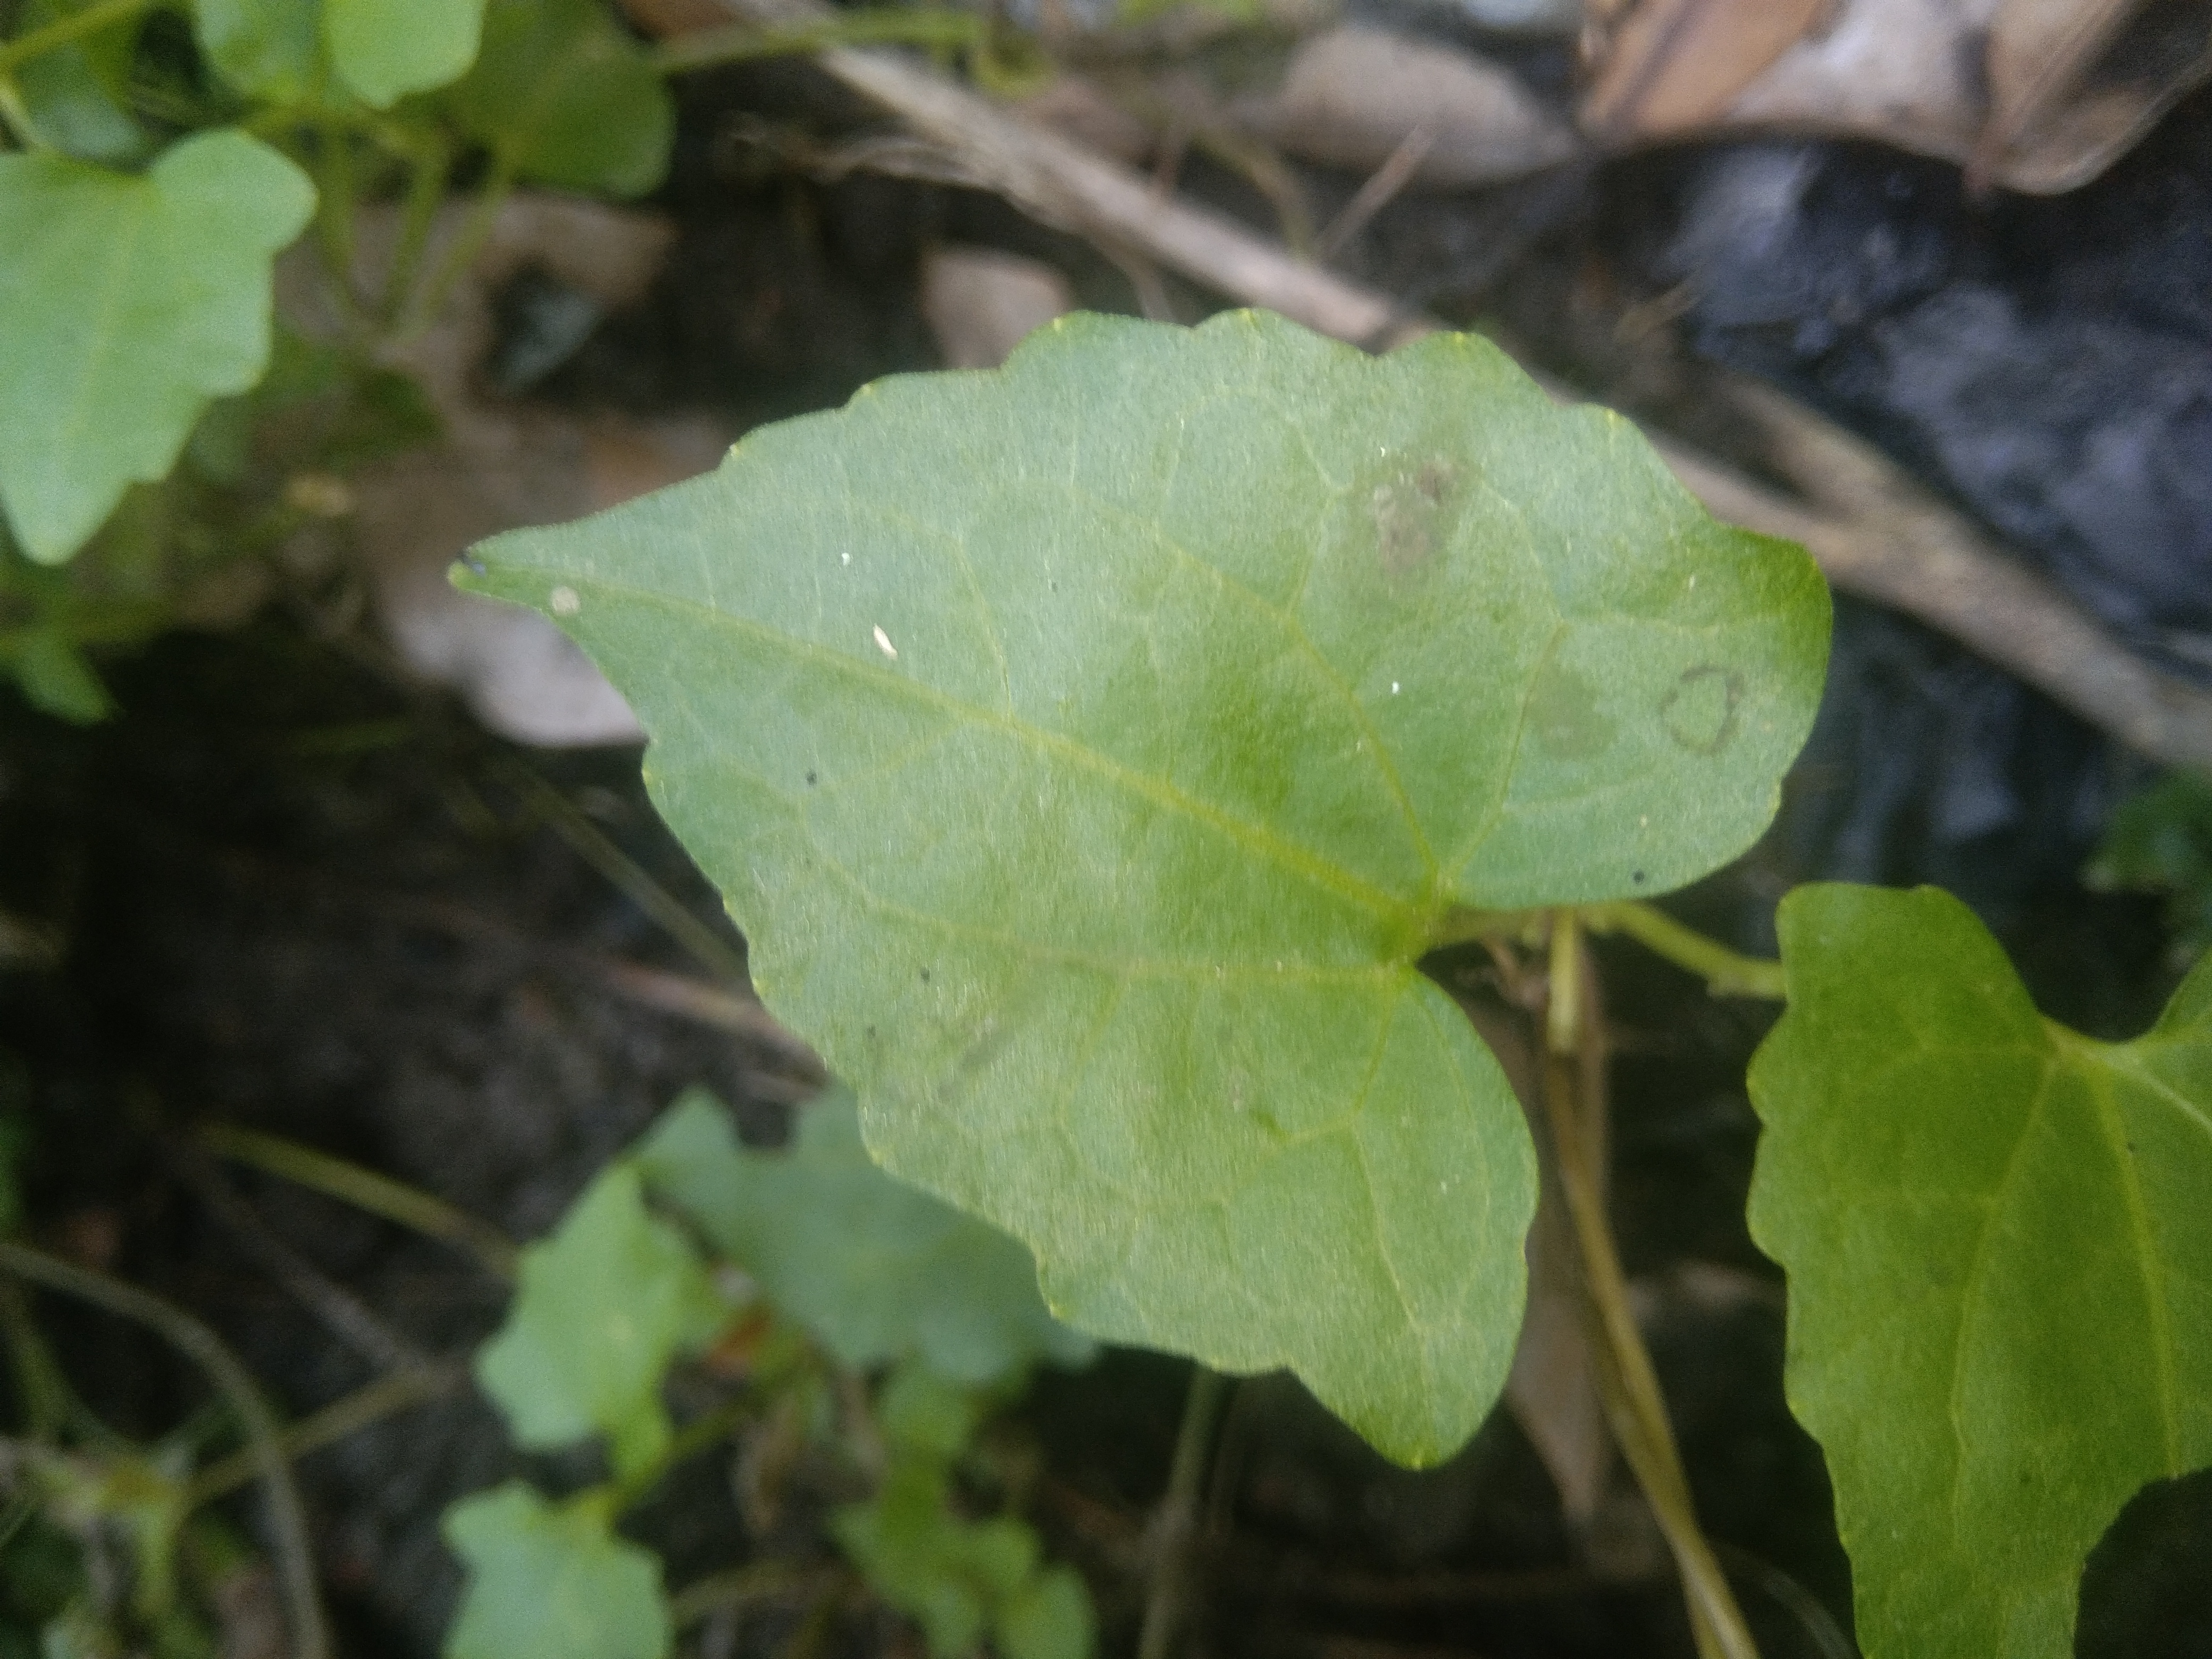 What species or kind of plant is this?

bitter vine
